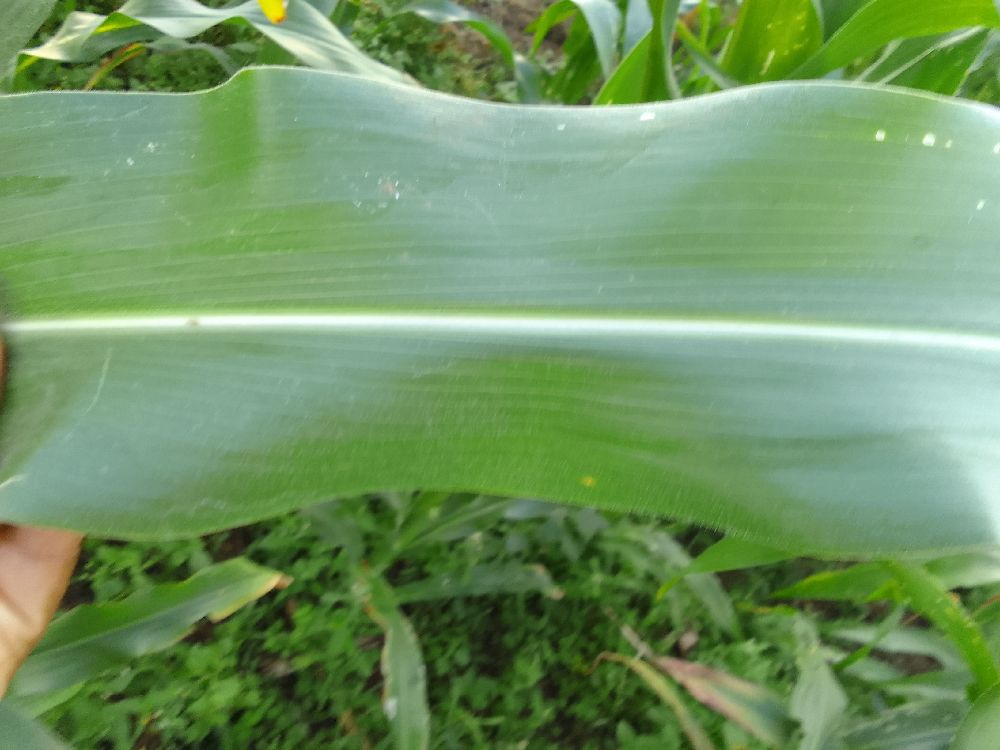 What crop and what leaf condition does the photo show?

maize, healthy
